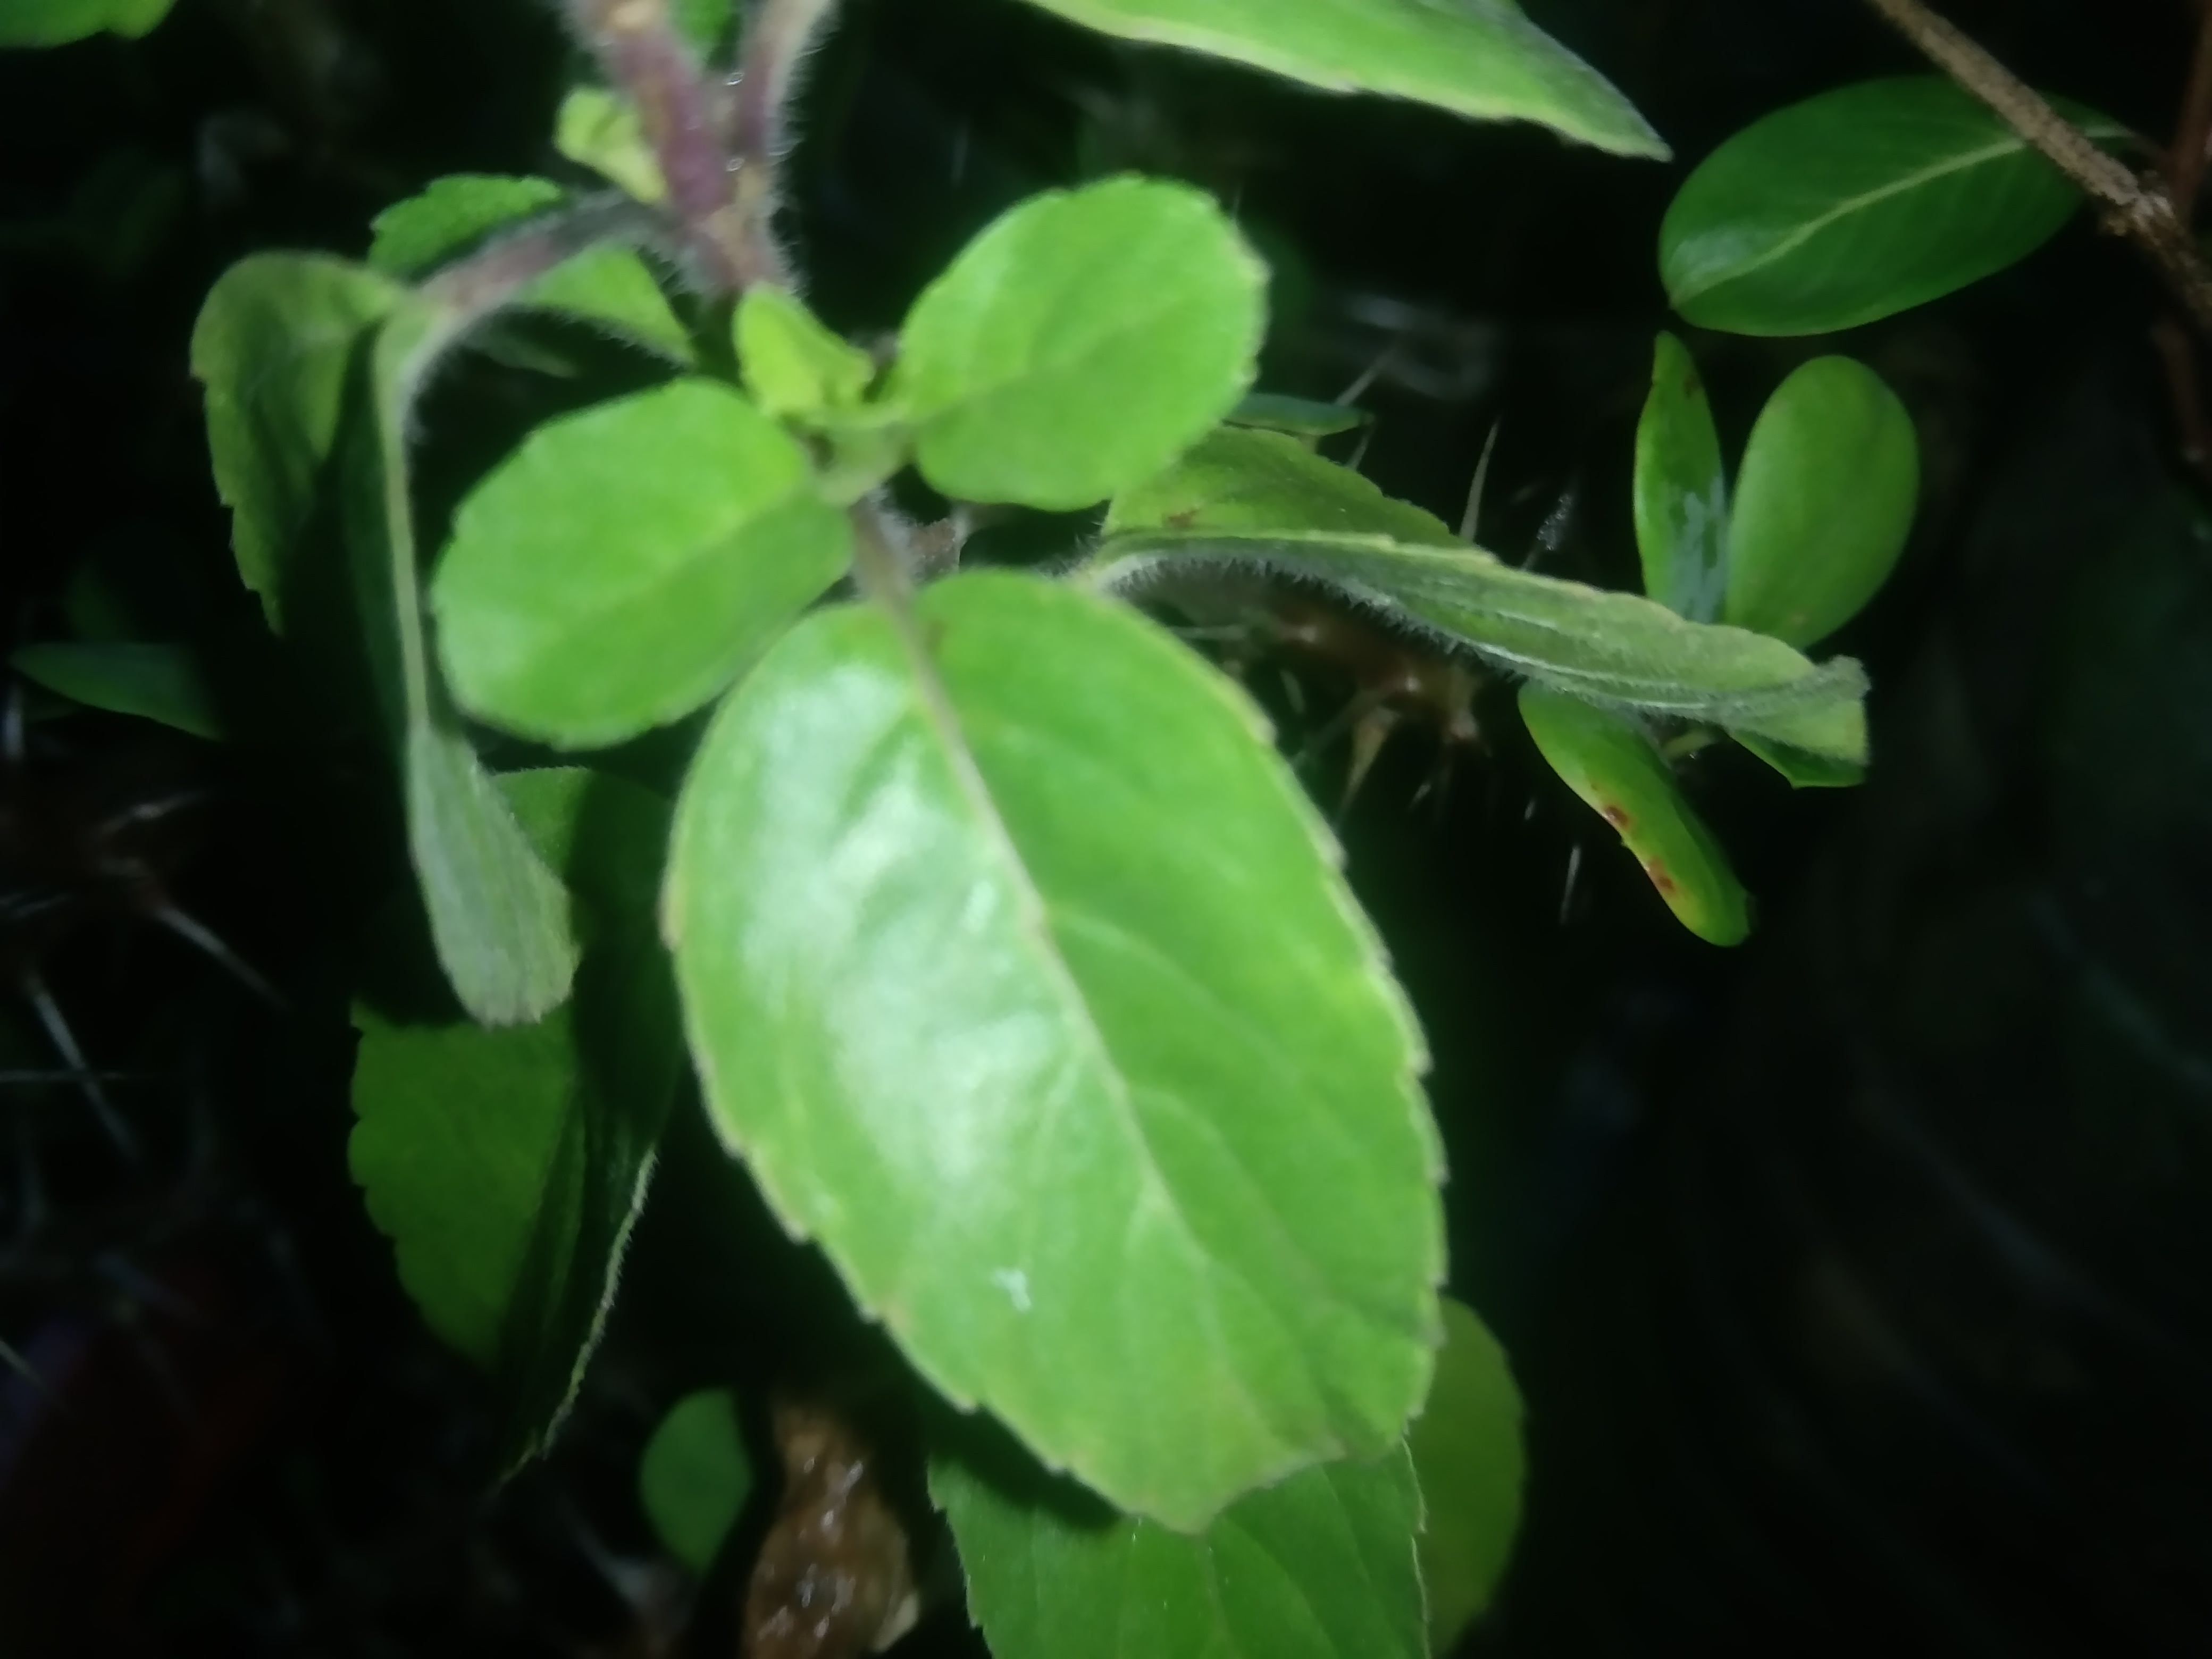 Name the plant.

tulshi
